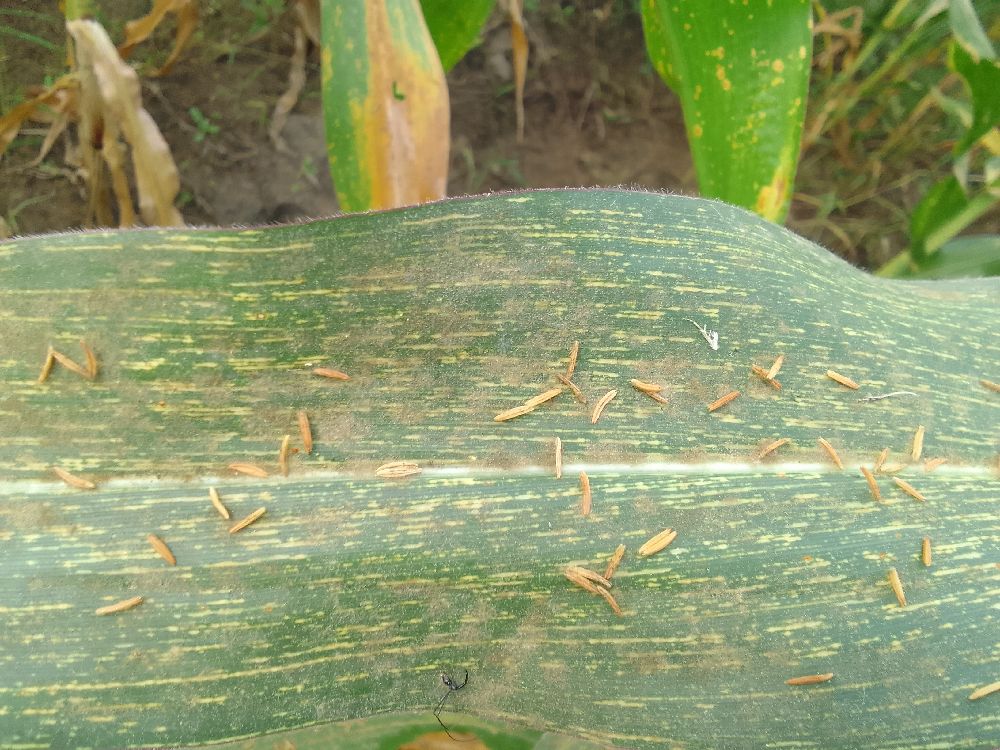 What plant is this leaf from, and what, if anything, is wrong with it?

maize, maize streak virus
